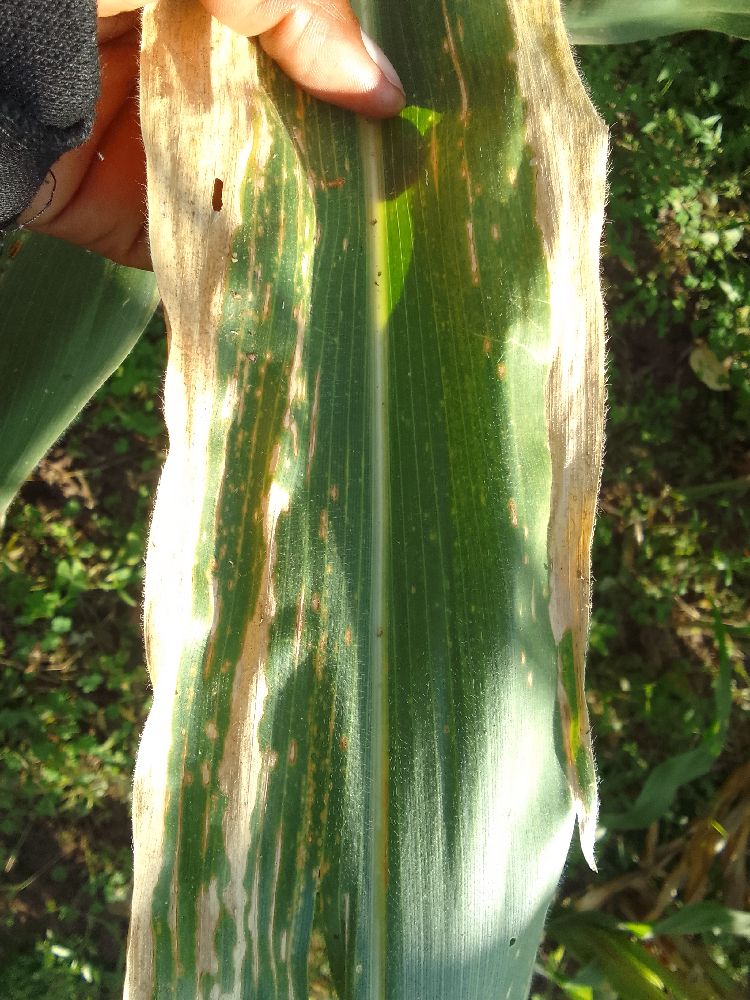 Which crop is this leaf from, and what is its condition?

maize, maize lethal necrosis
